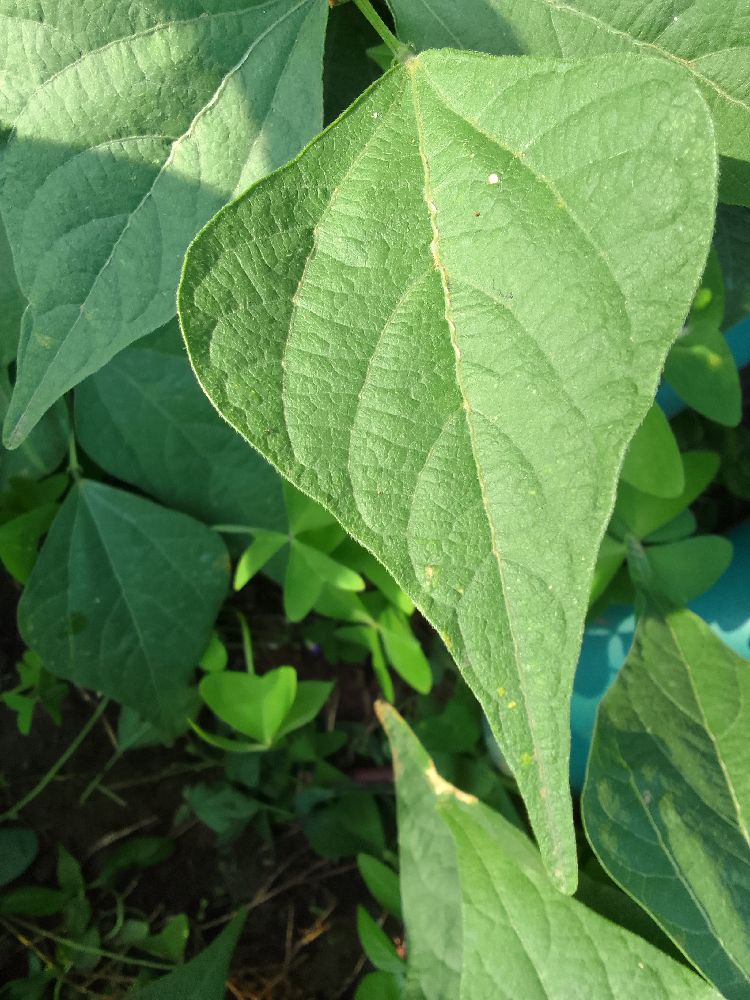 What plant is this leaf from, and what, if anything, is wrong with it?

common bean, healthy
